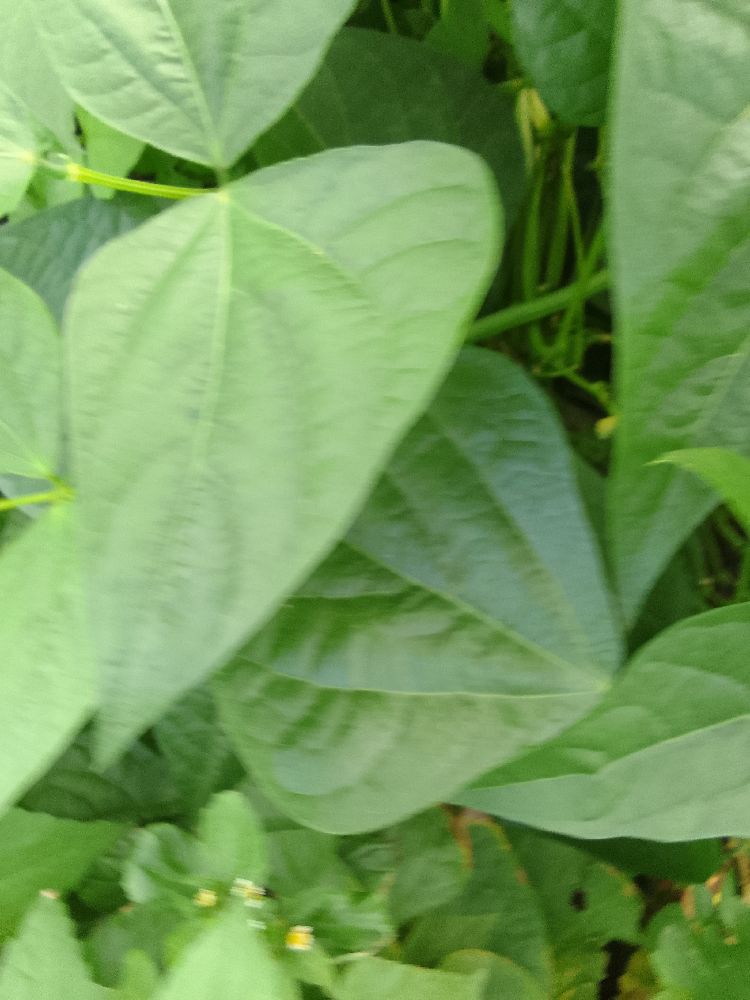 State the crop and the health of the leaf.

common bean, healthy
